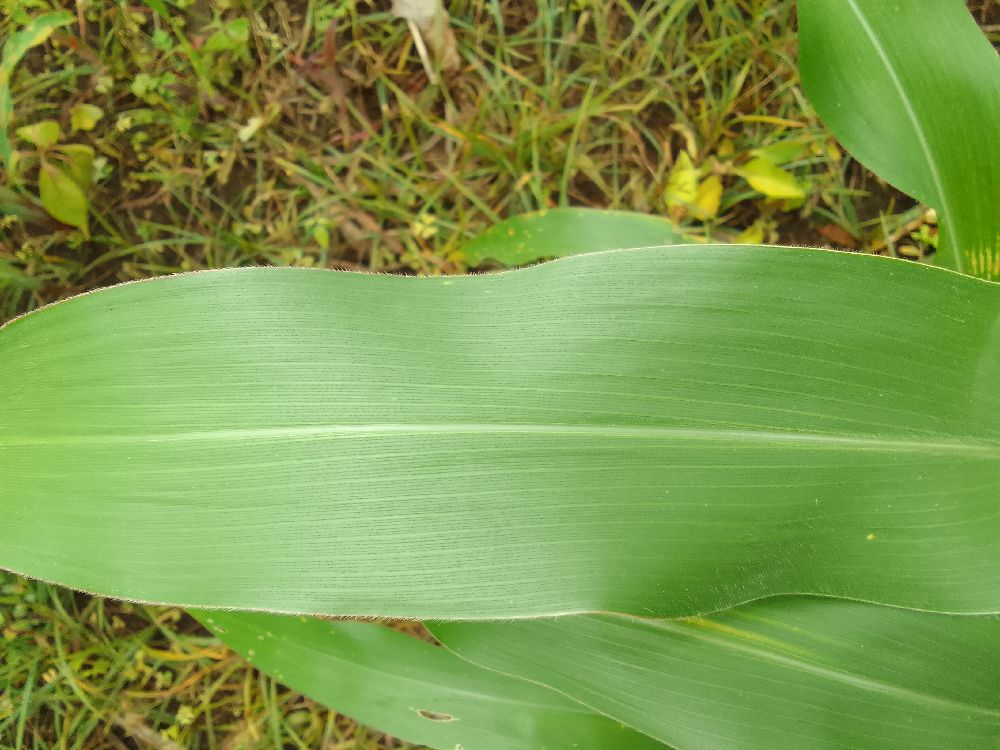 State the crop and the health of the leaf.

maize, healthy
